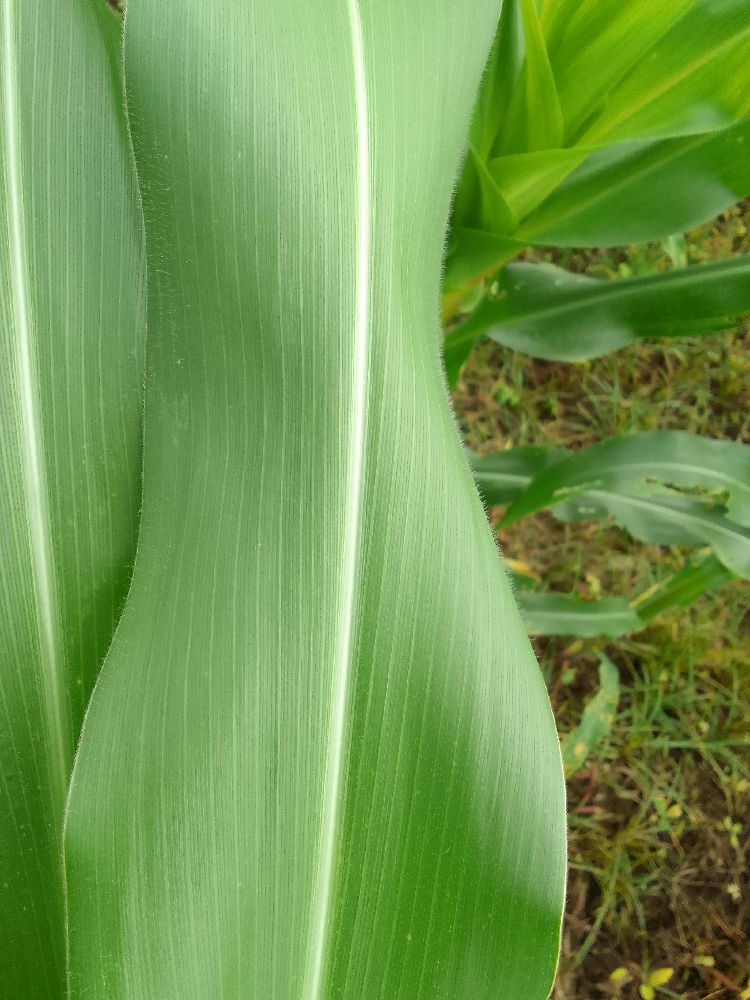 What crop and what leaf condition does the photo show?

maize, healthy
